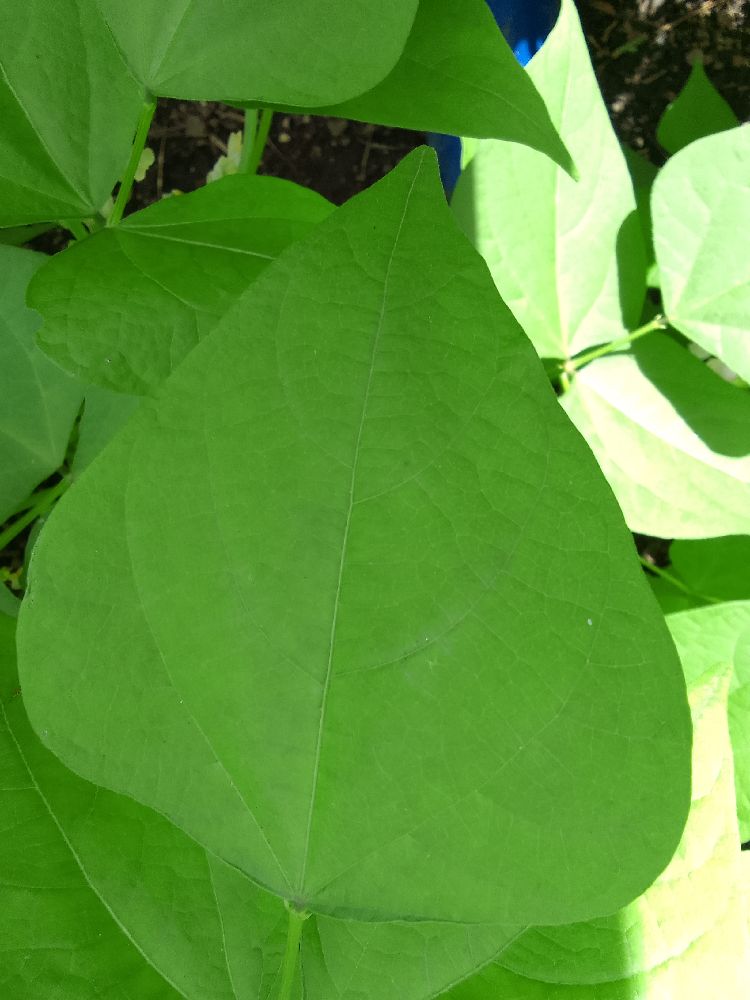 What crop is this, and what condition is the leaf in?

common bean, healthy
